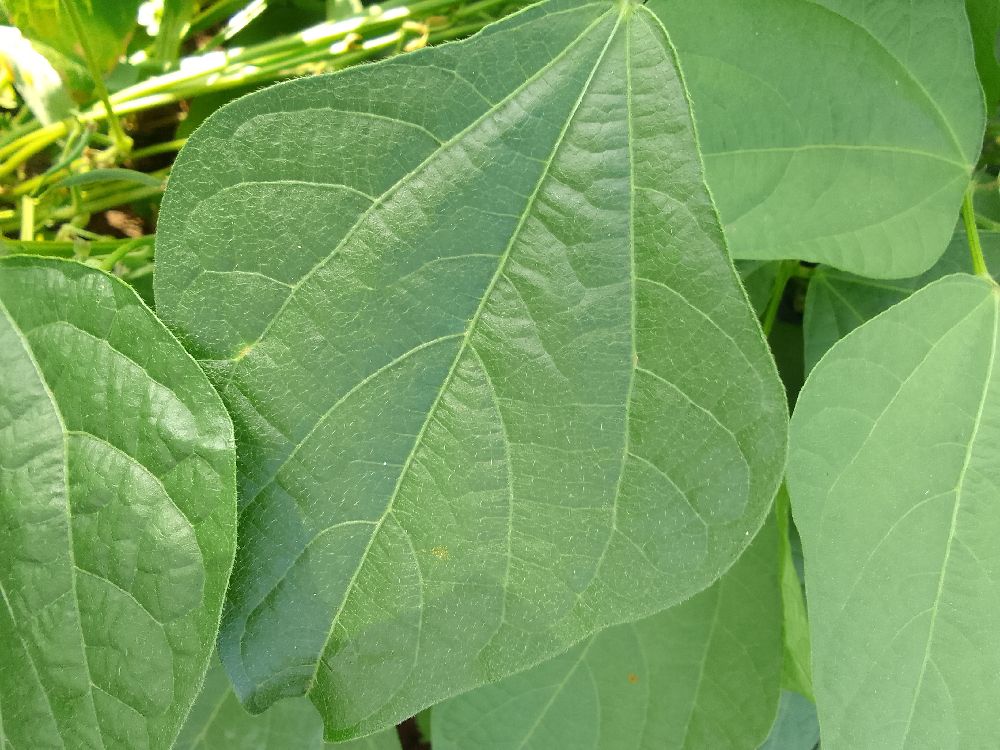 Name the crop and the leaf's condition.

common bean, healthy
